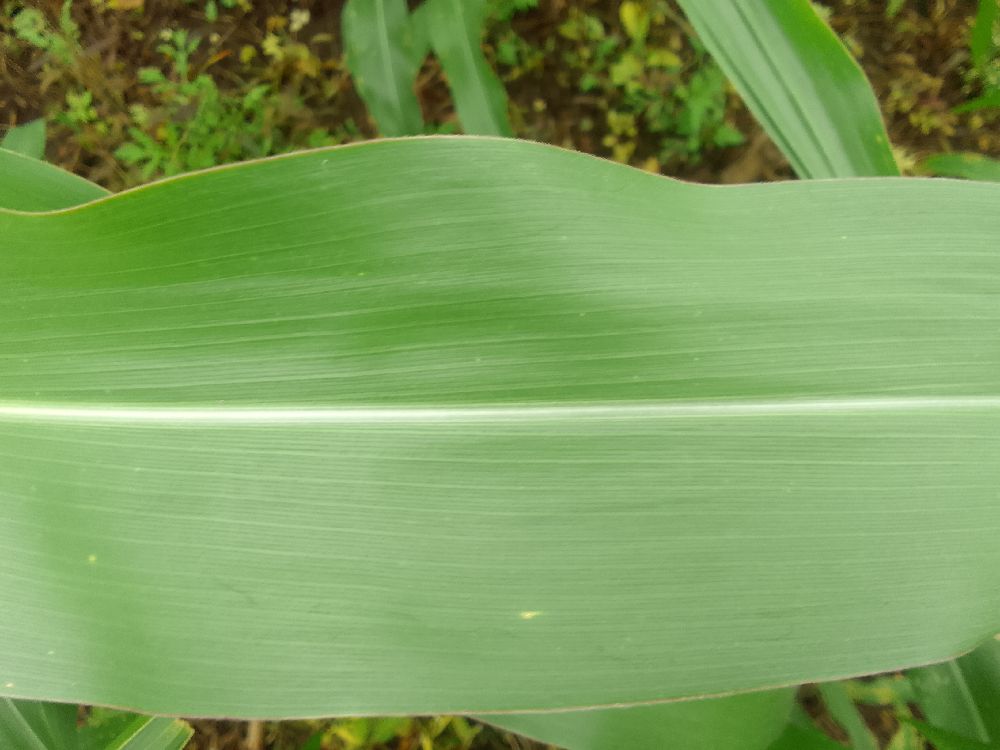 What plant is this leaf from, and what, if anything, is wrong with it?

maize, healthy
